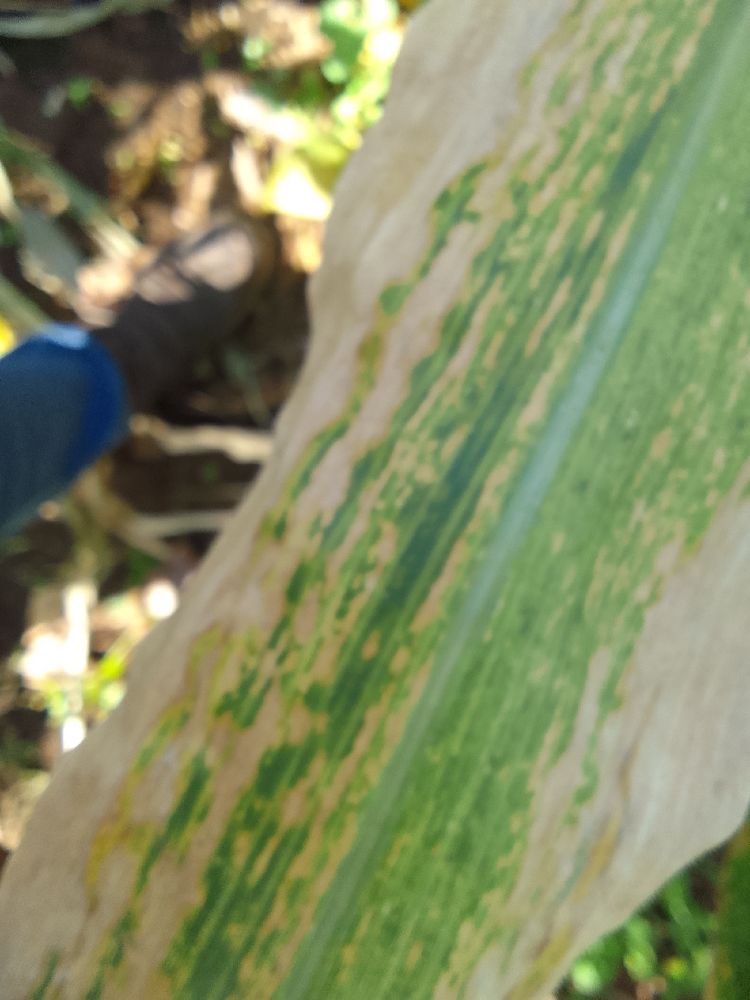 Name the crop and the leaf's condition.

maize, maize lethal necrosis
